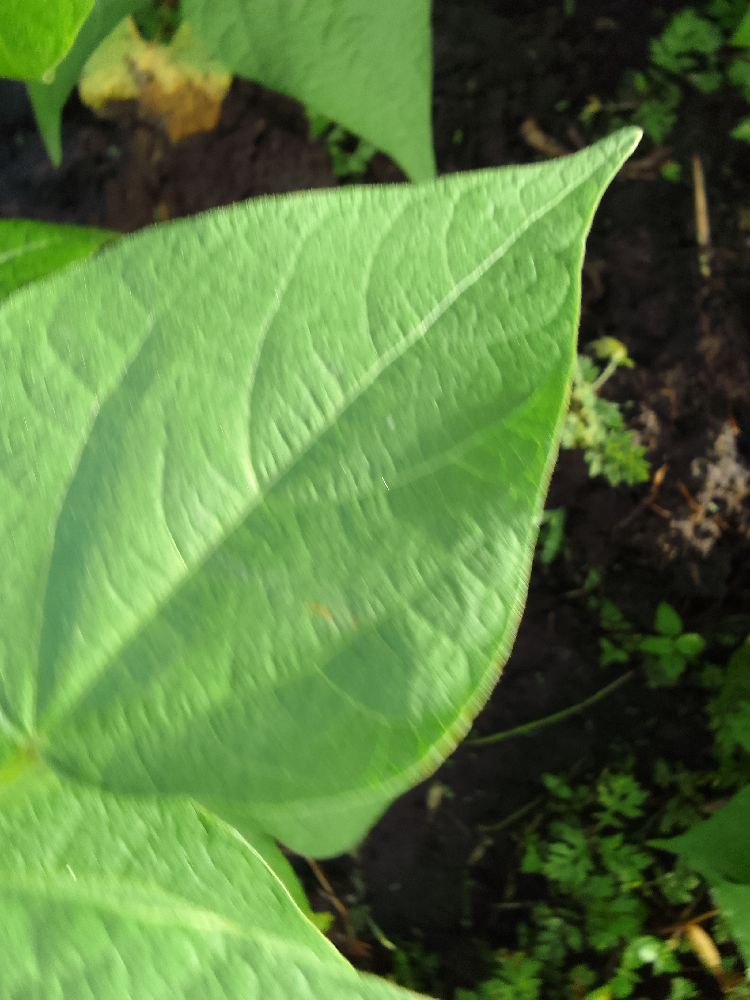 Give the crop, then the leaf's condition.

common bean, healthy
